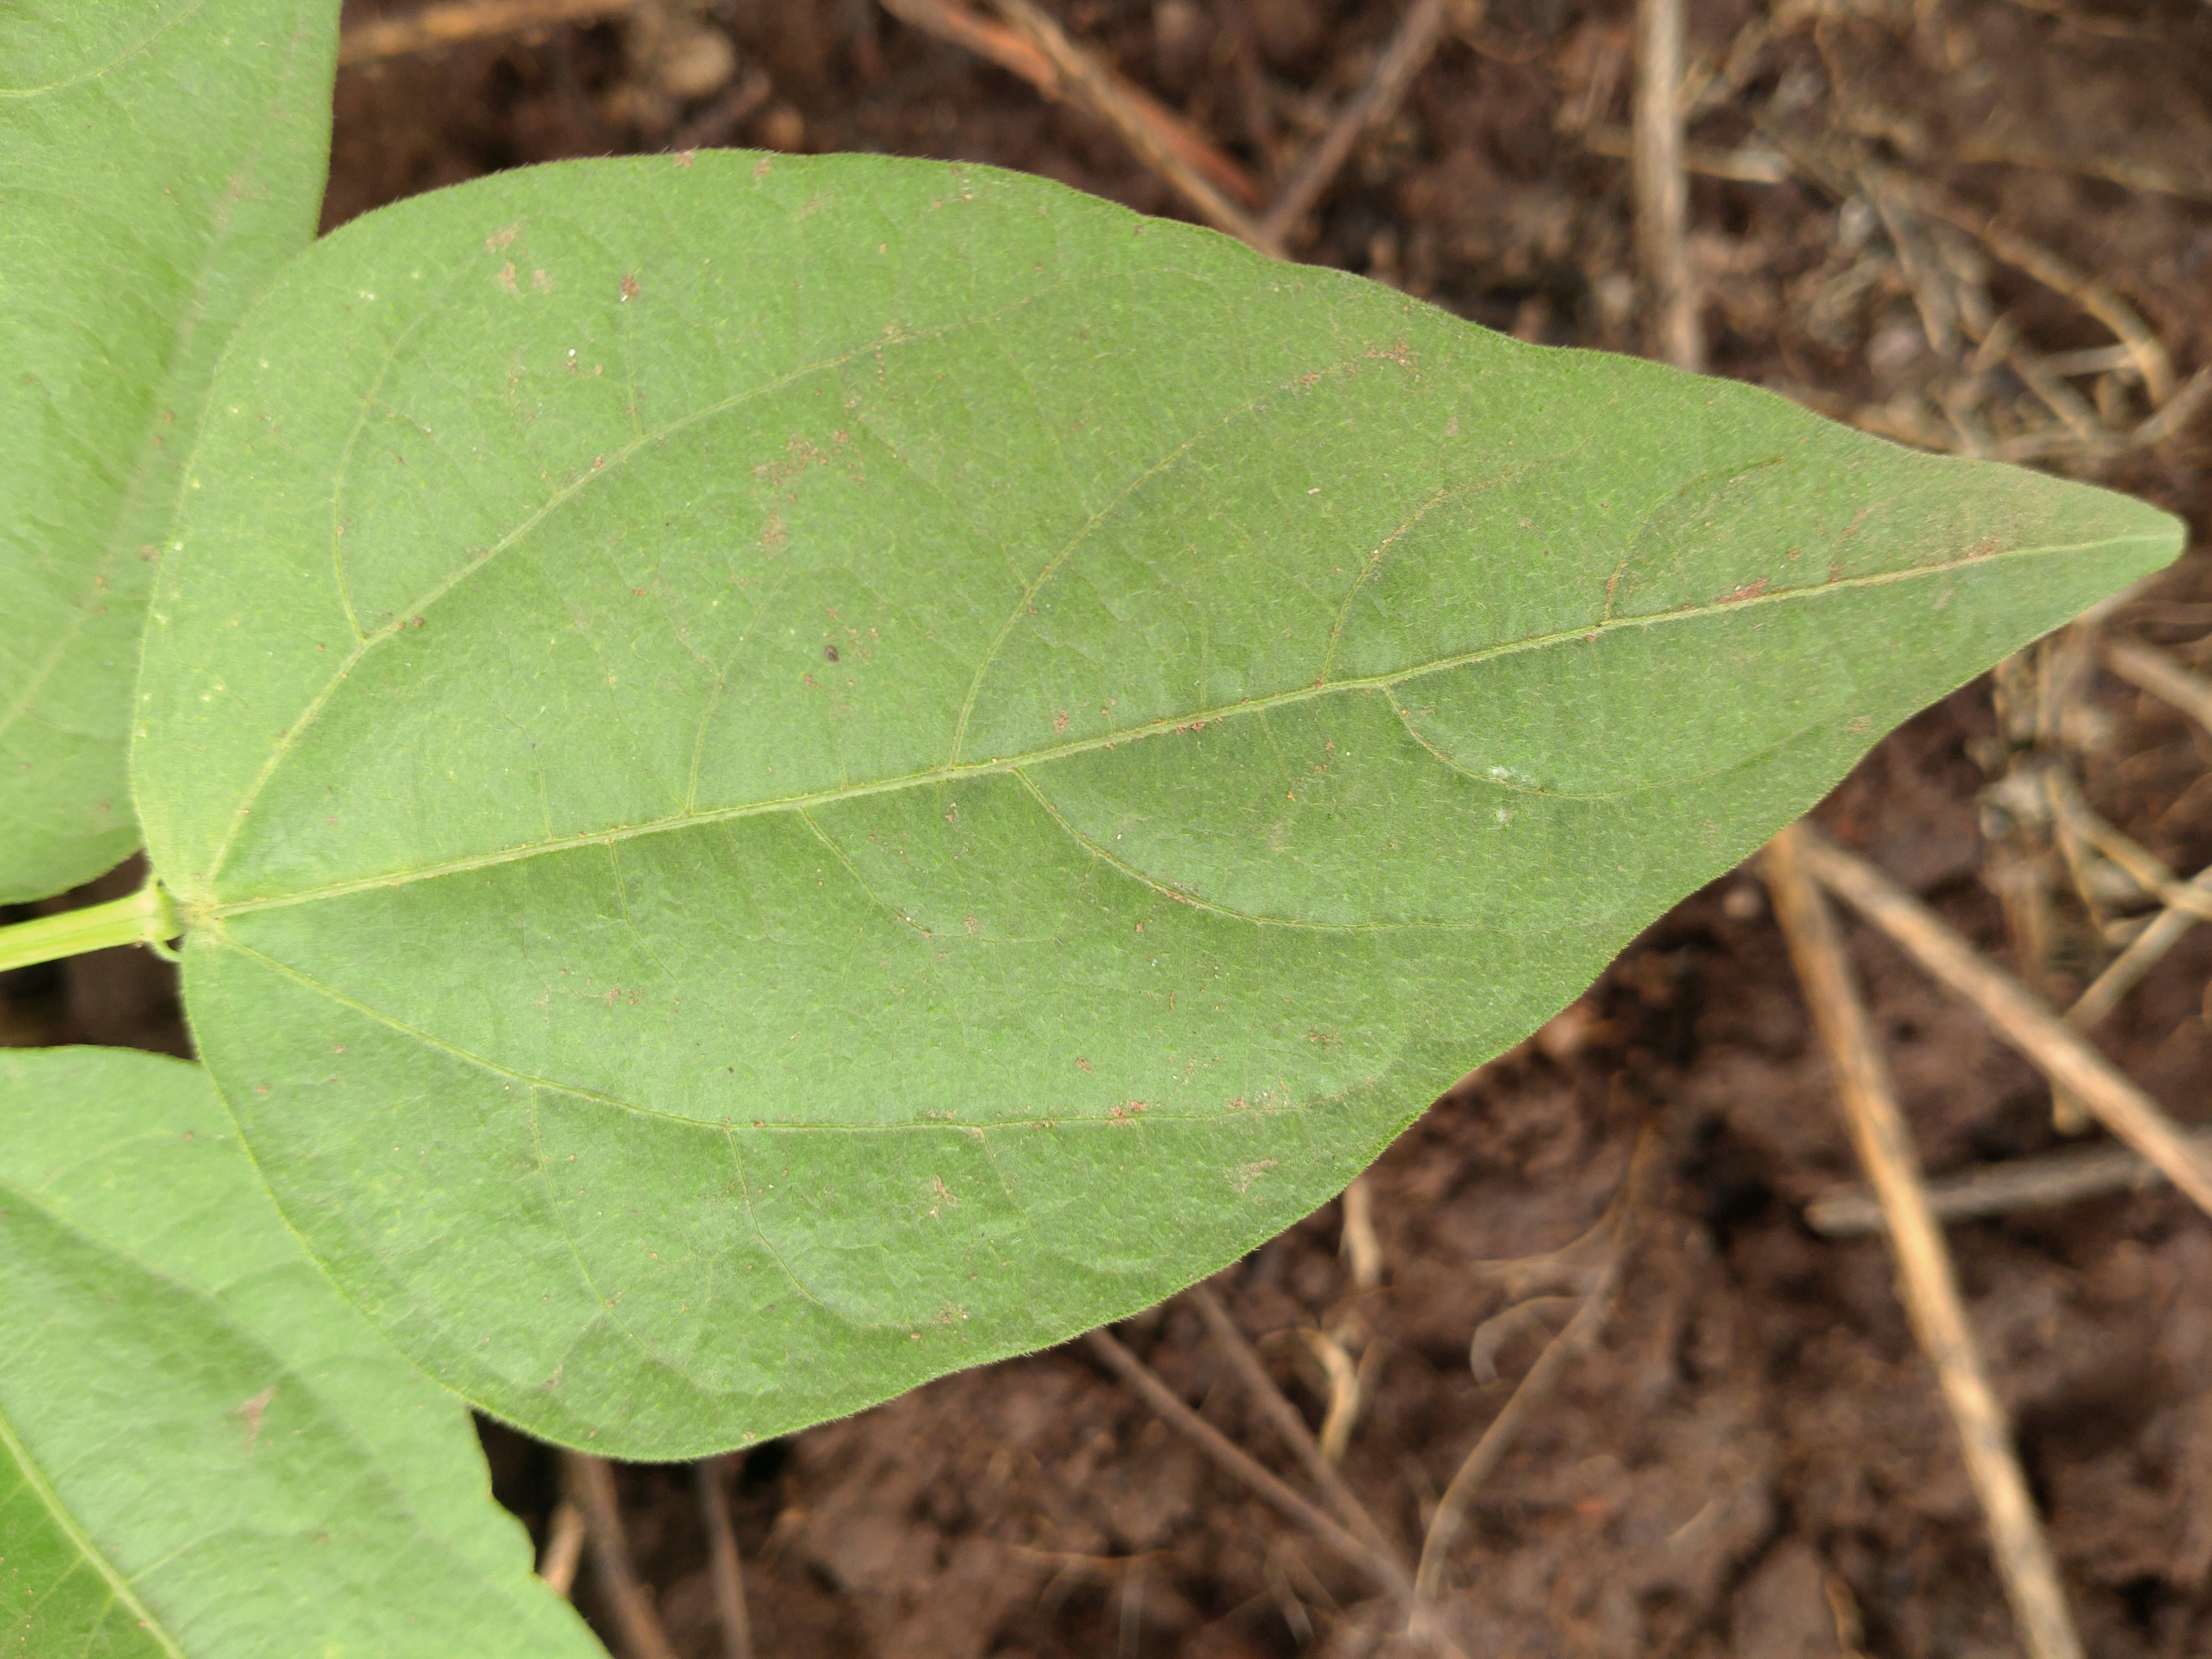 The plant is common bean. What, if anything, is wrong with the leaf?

healthy
